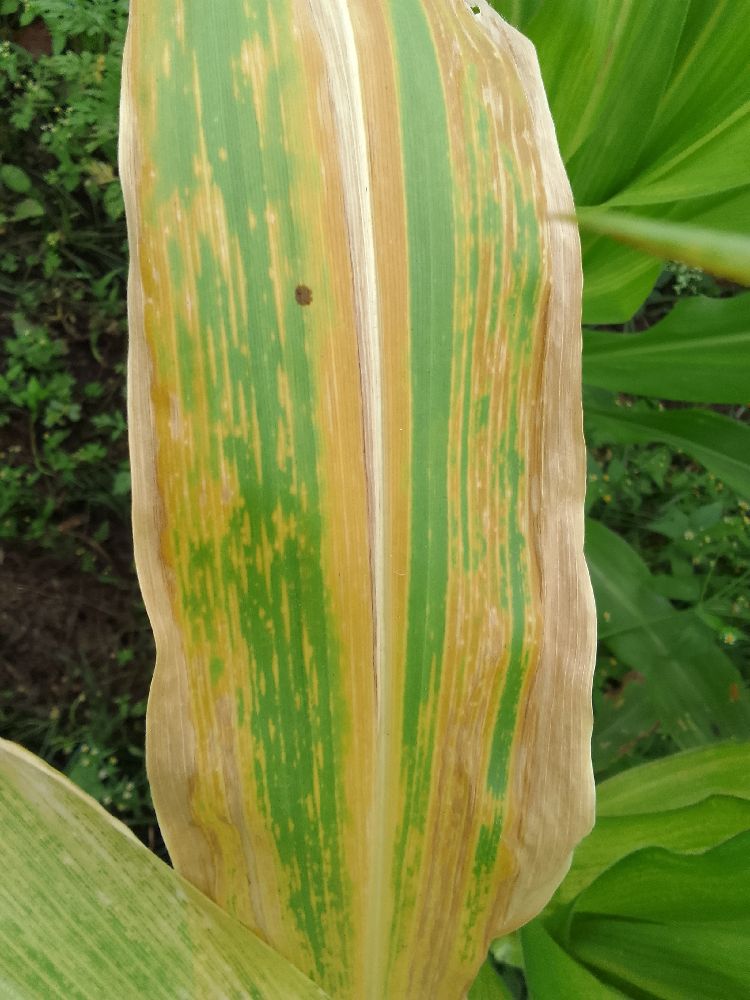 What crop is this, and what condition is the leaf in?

maize, maize lethal necrosis
